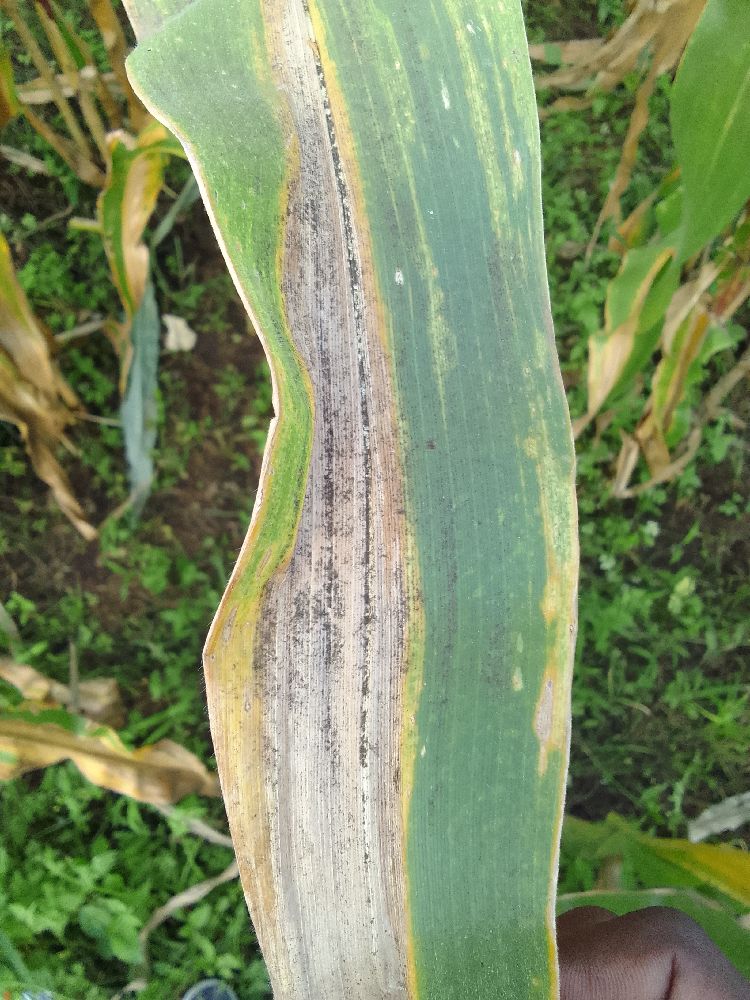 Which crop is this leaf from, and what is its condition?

maize, maize lethal necrosis
